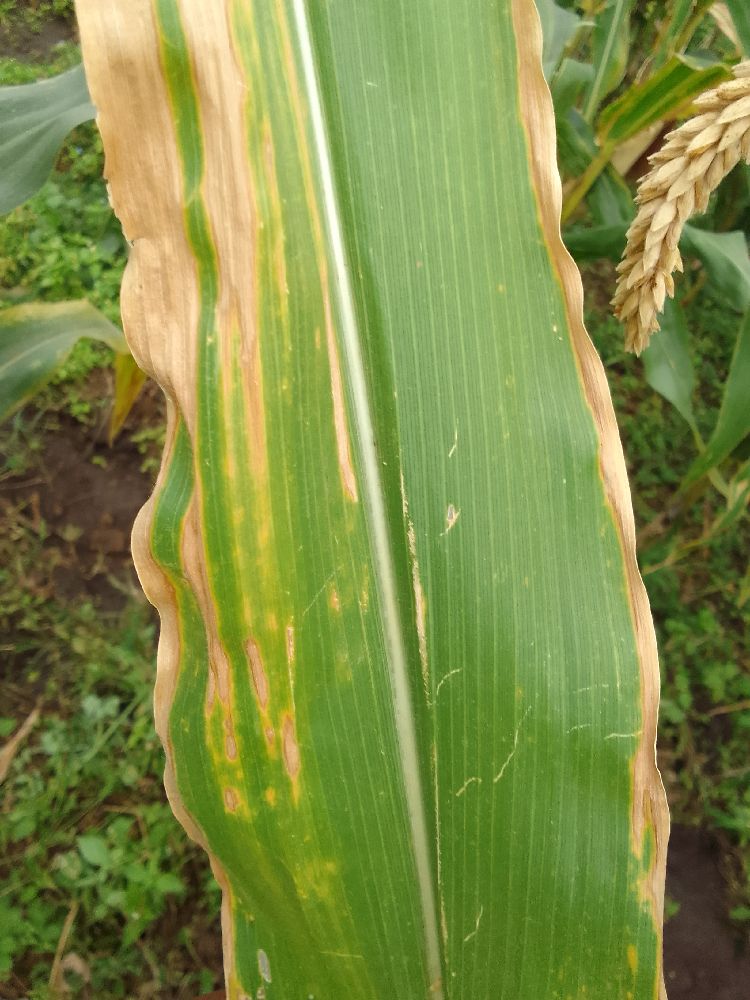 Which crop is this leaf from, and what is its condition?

maize, maize lethal necrosis
